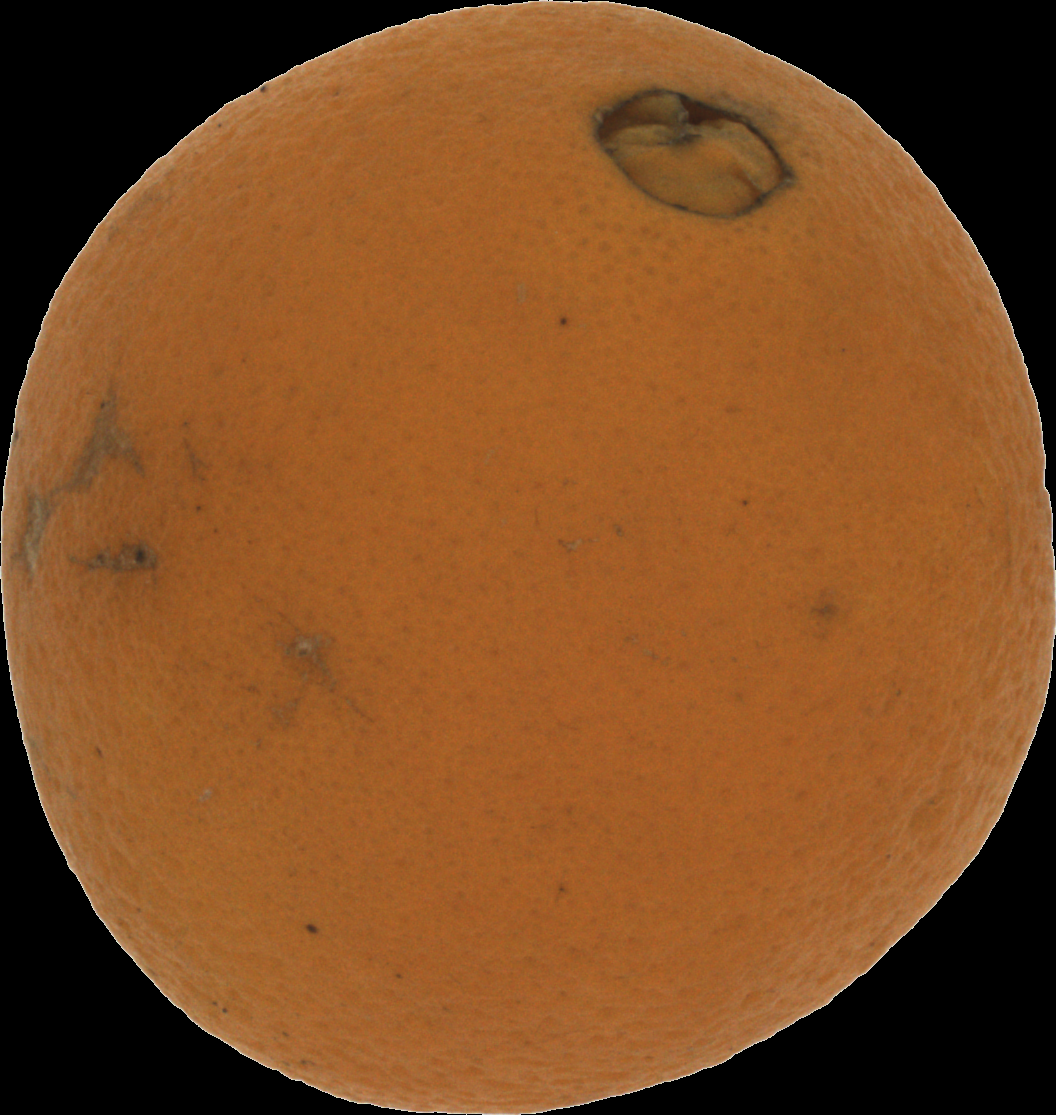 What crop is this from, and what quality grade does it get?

orange, bad
